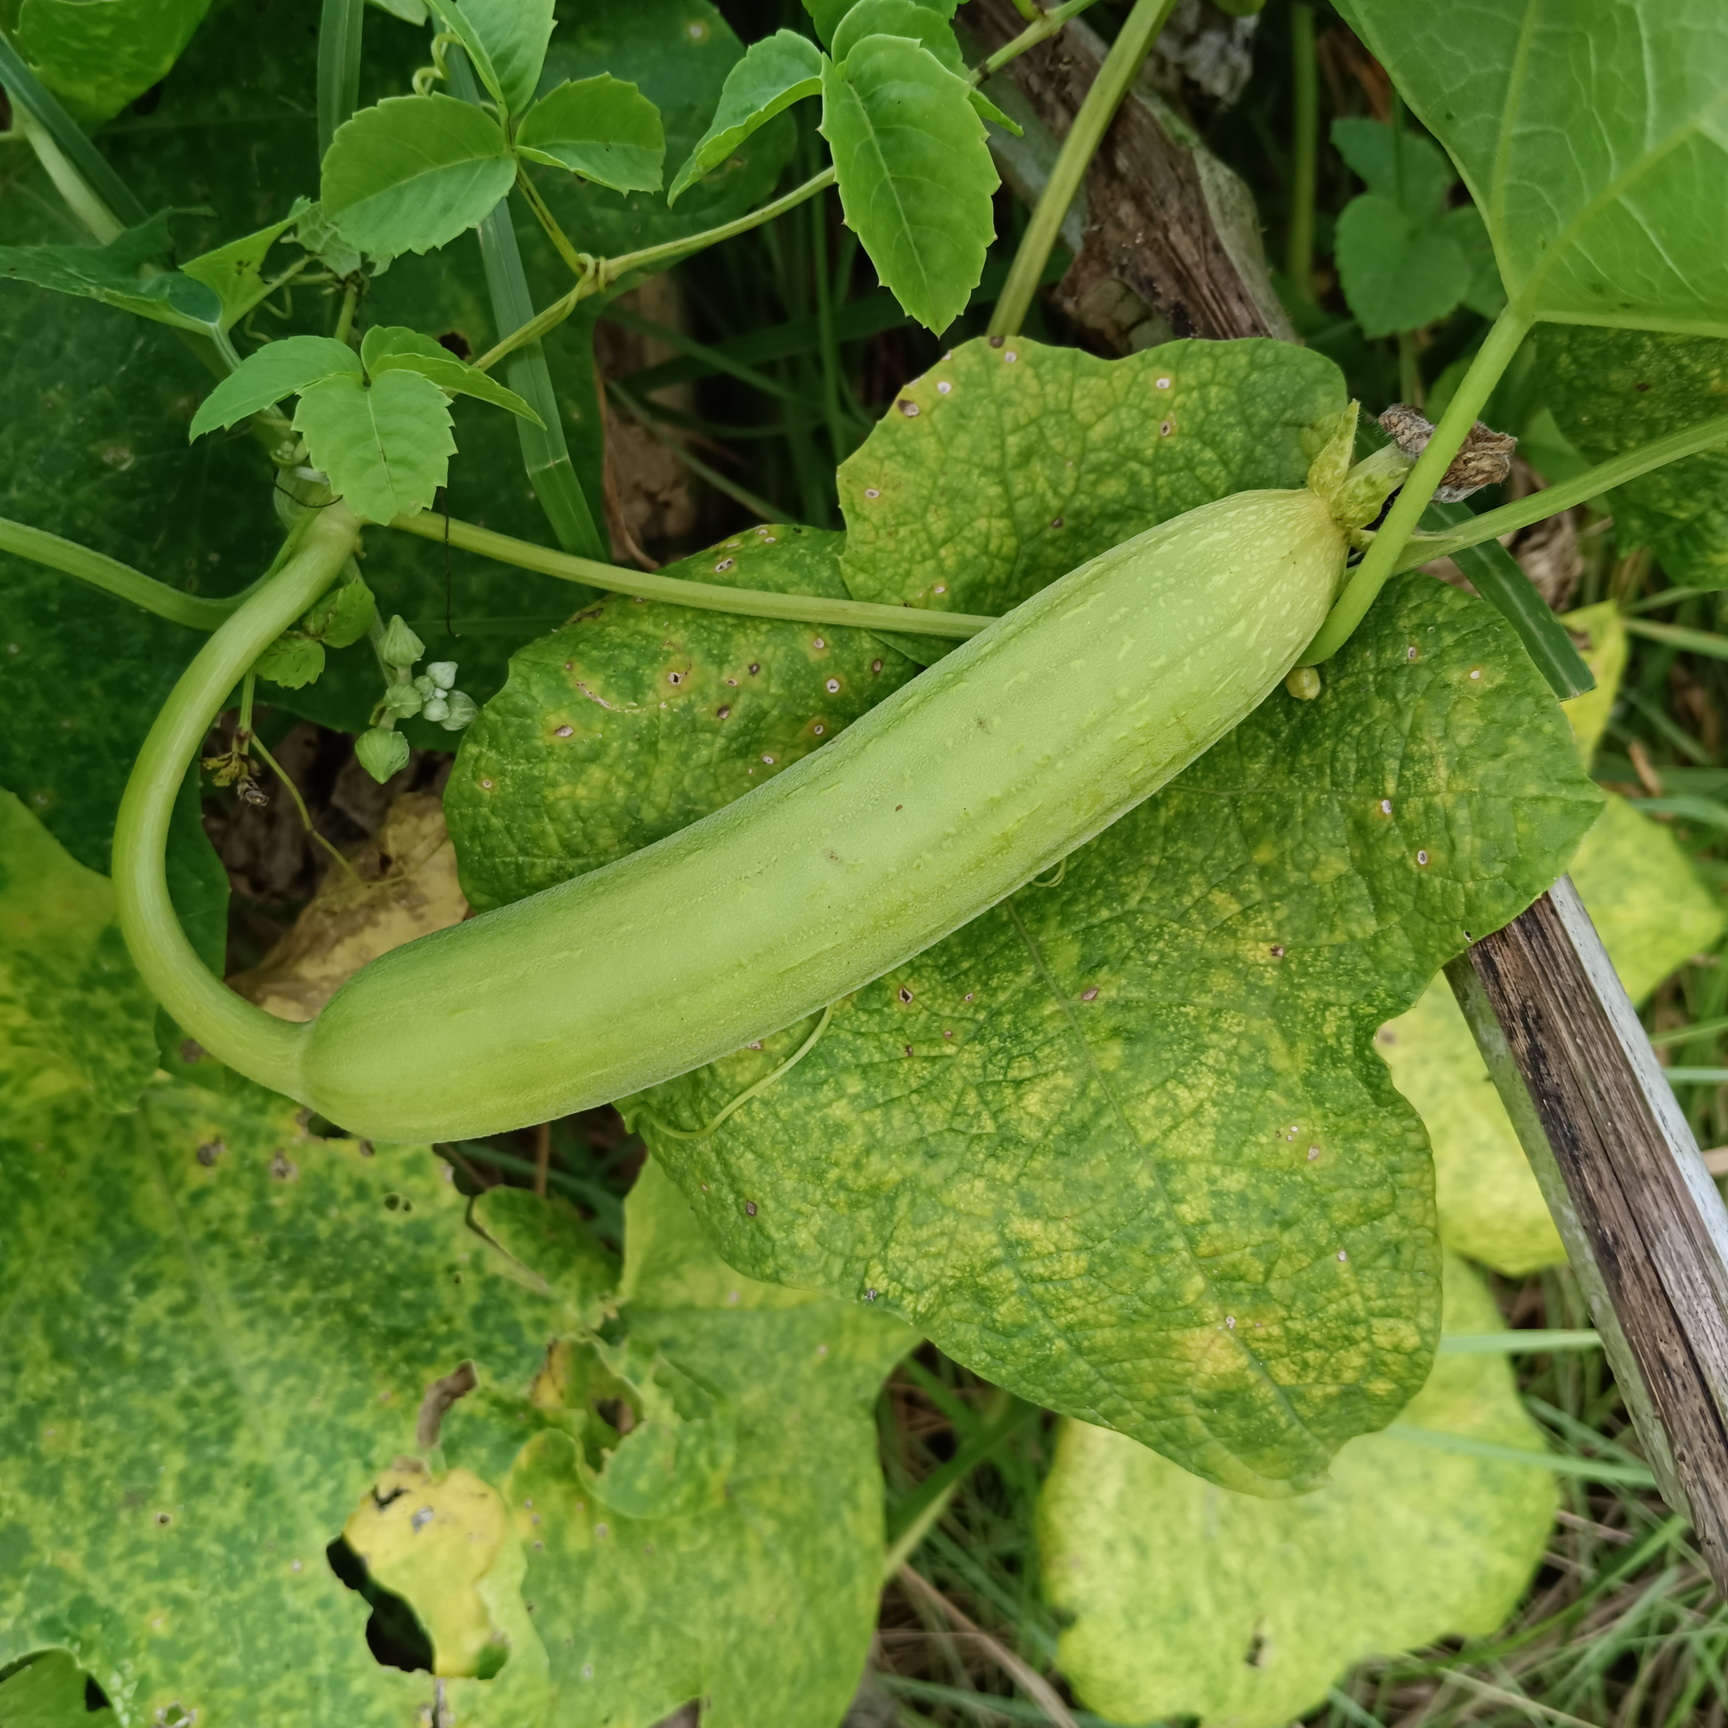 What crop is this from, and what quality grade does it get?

luffa, fresh
